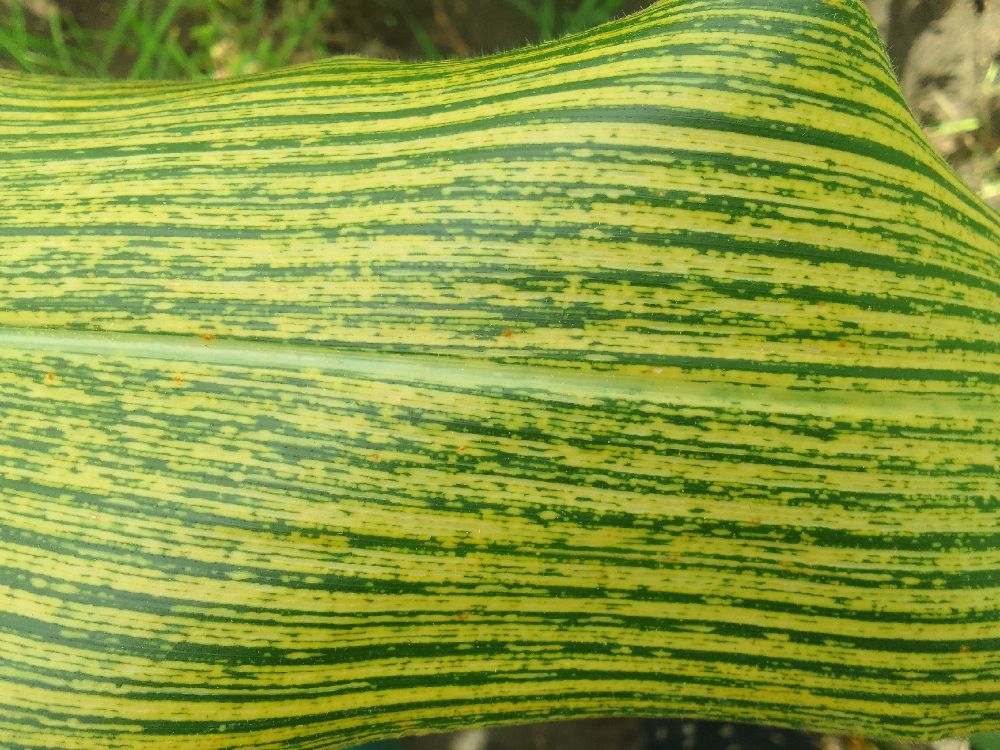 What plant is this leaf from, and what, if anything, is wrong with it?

maize, maize streak virus
